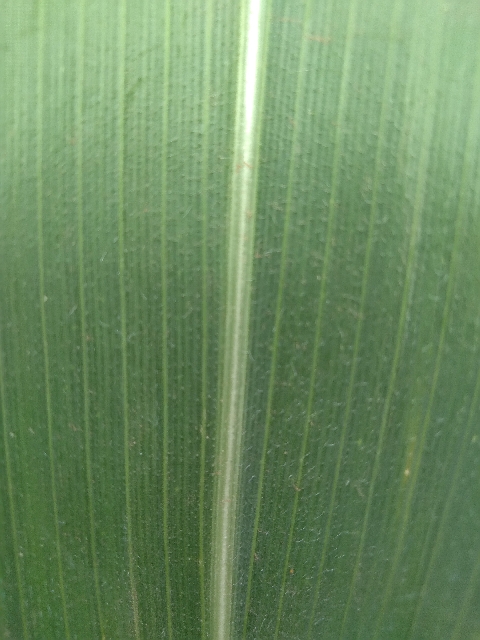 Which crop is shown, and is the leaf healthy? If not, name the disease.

maize, healthy
